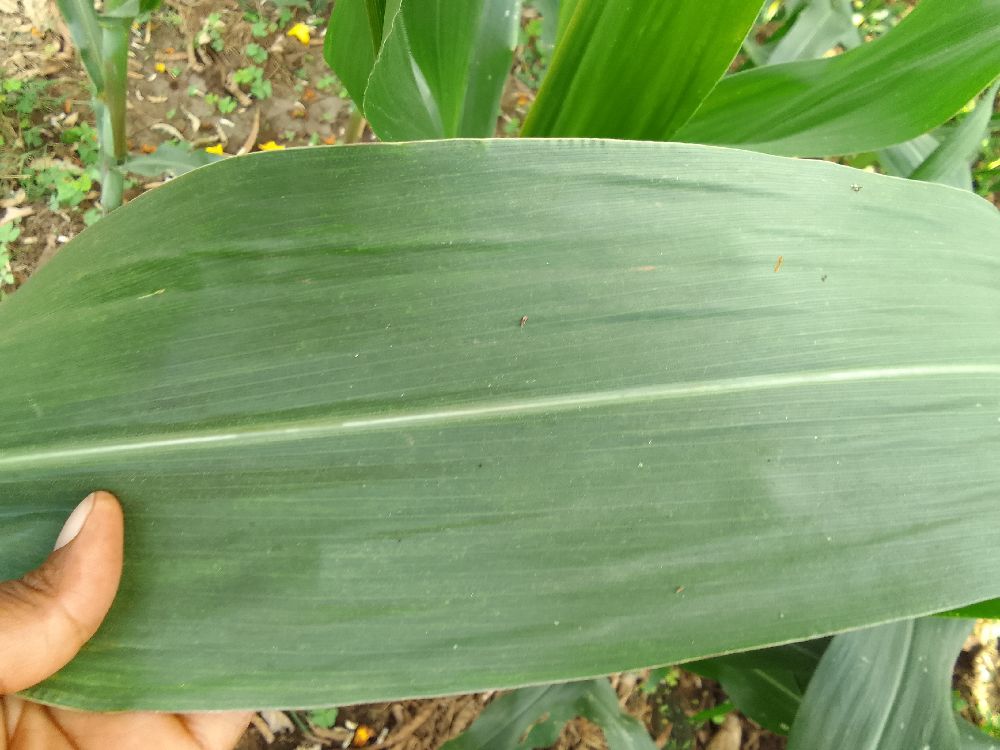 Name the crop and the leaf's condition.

maize, healthy
